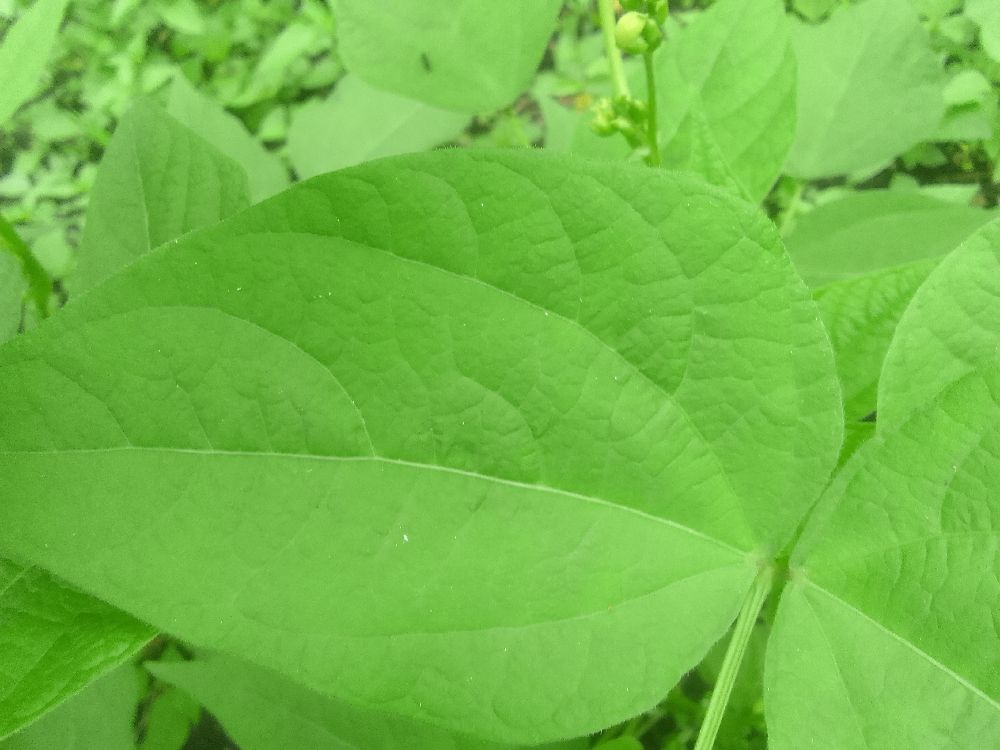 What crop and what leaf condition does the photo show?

common bean, healthy
